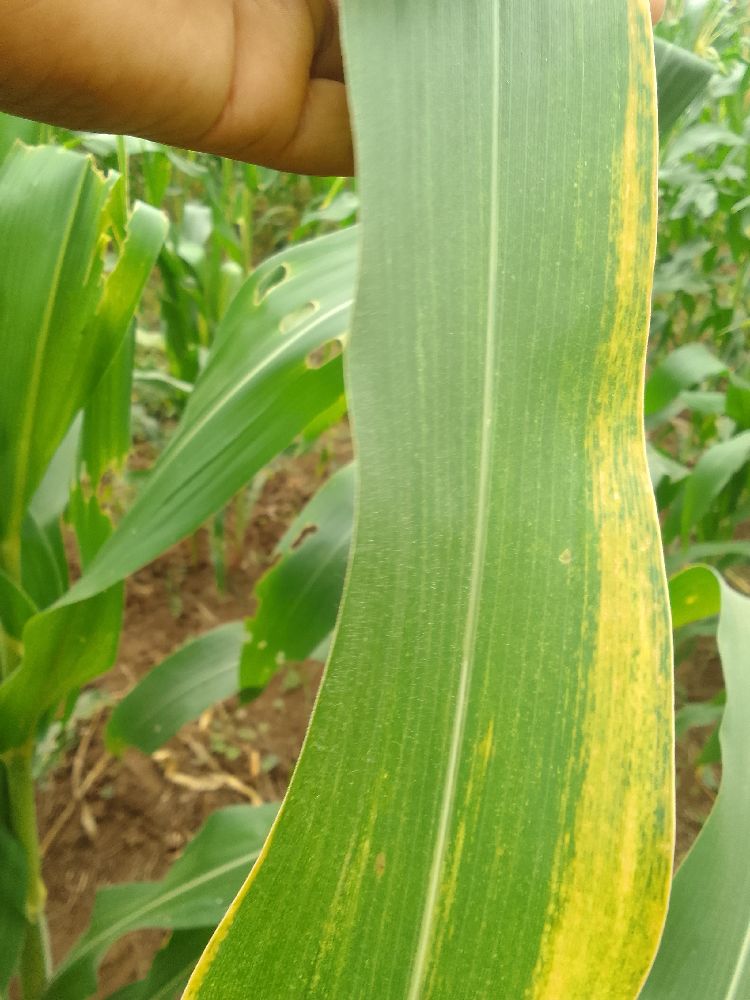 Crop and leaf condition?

maize, maize lethal necrosis
